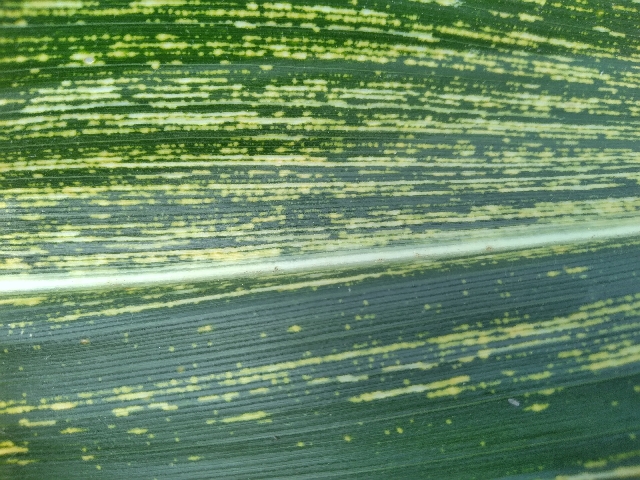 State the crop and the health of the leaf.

maize, maize streak virus
